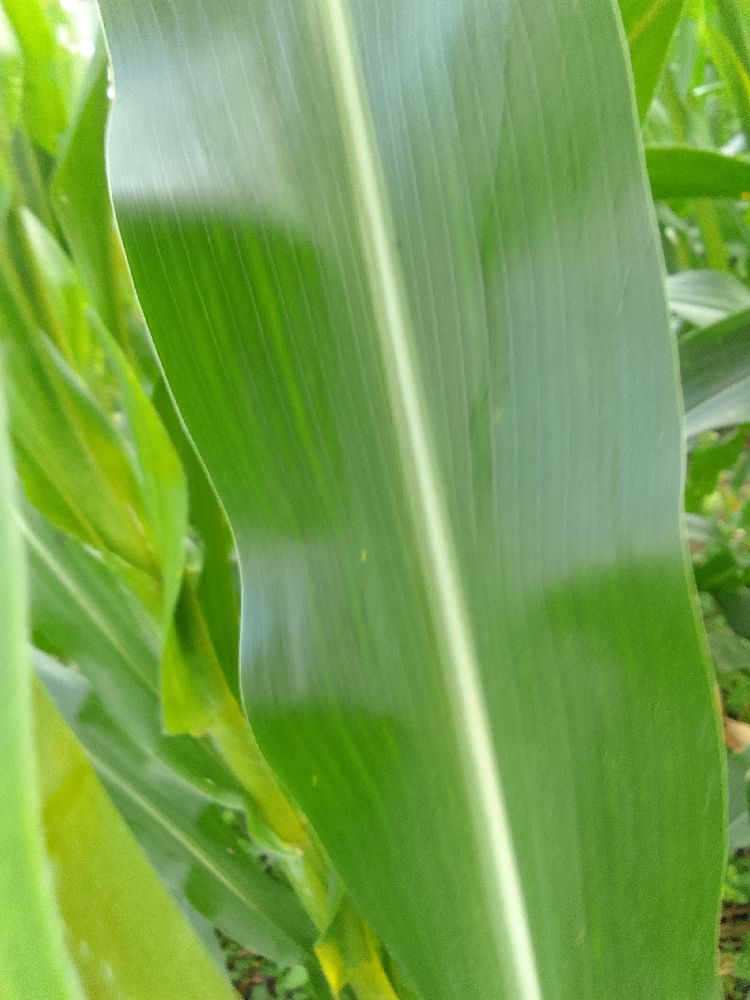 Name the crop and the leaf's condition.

maize, healthy
